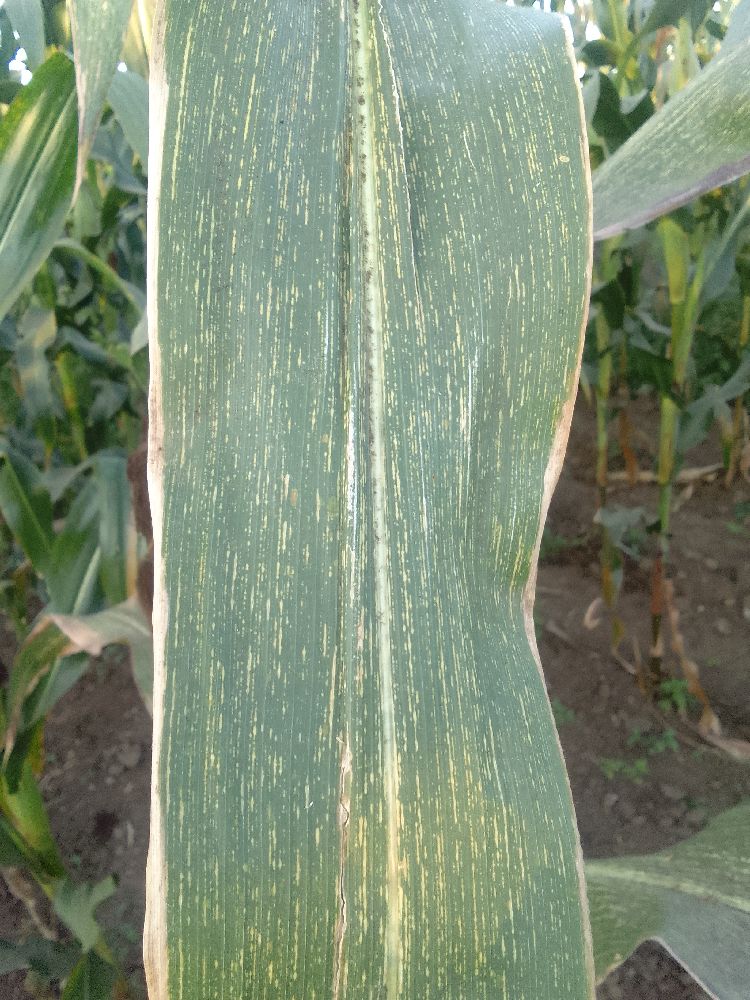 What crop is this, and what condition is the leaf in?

maize, maize streak virus
